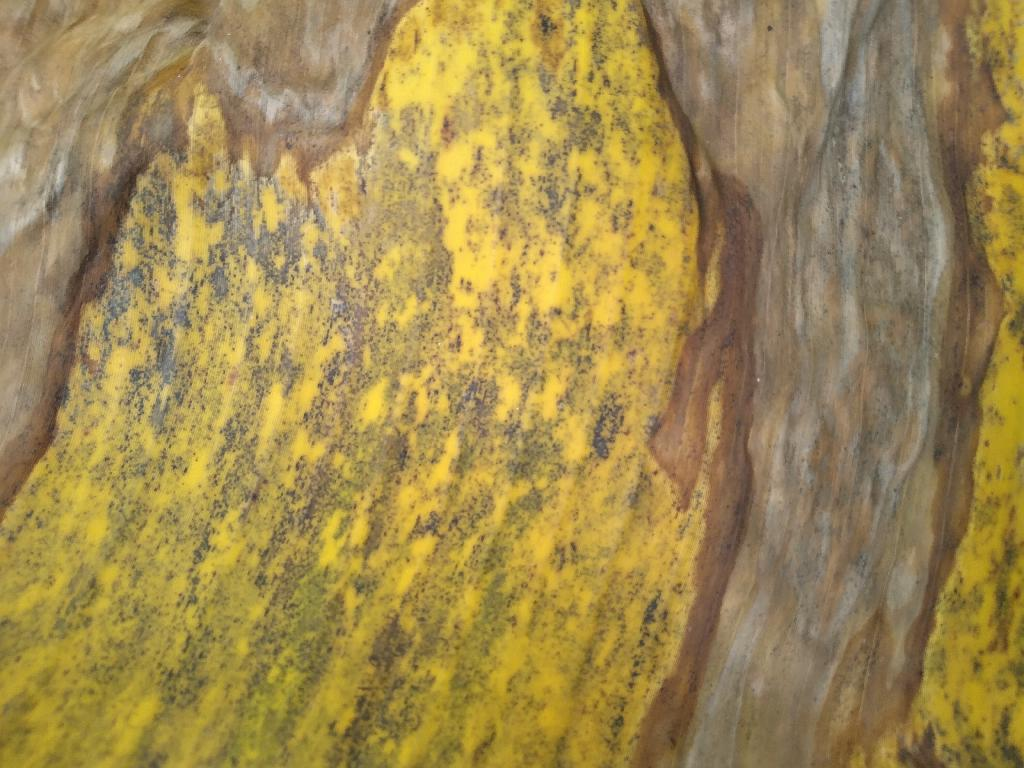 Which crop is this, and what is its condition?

banana, black sigatoka
